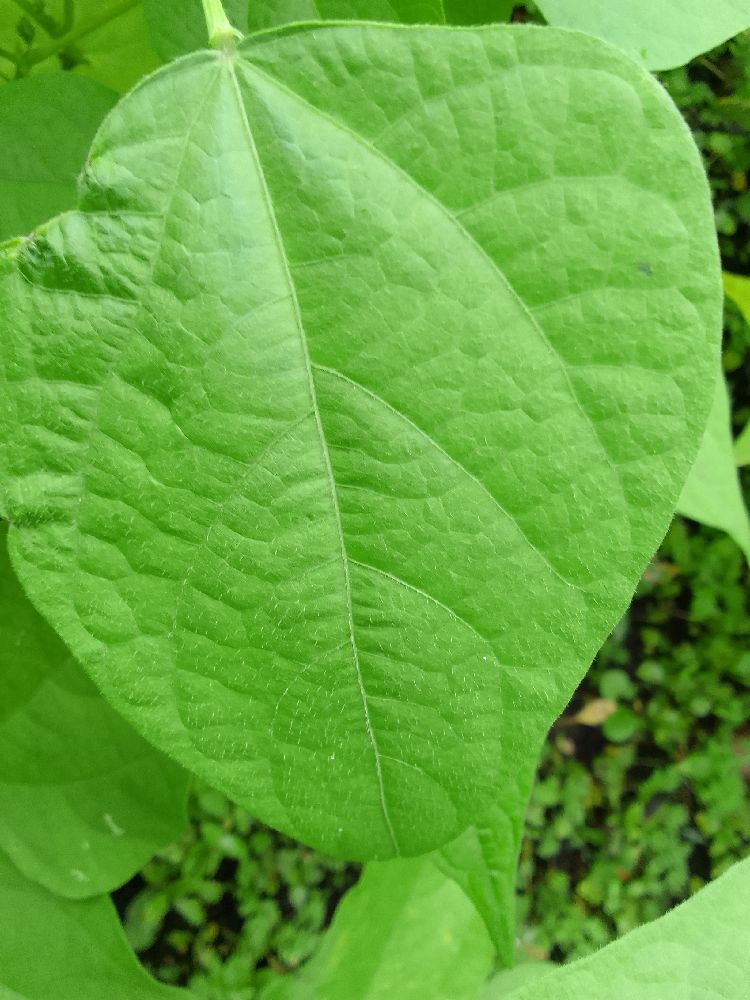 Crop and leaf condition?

common bean, healthy
